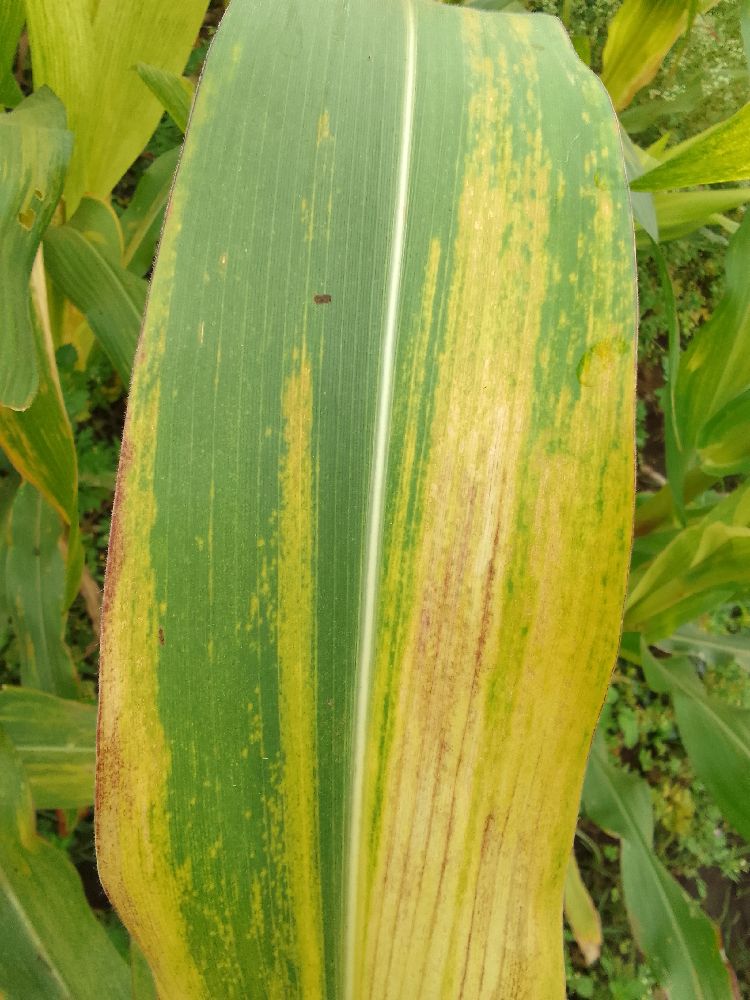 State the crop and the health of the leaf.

maize, maize lethal necrosis
